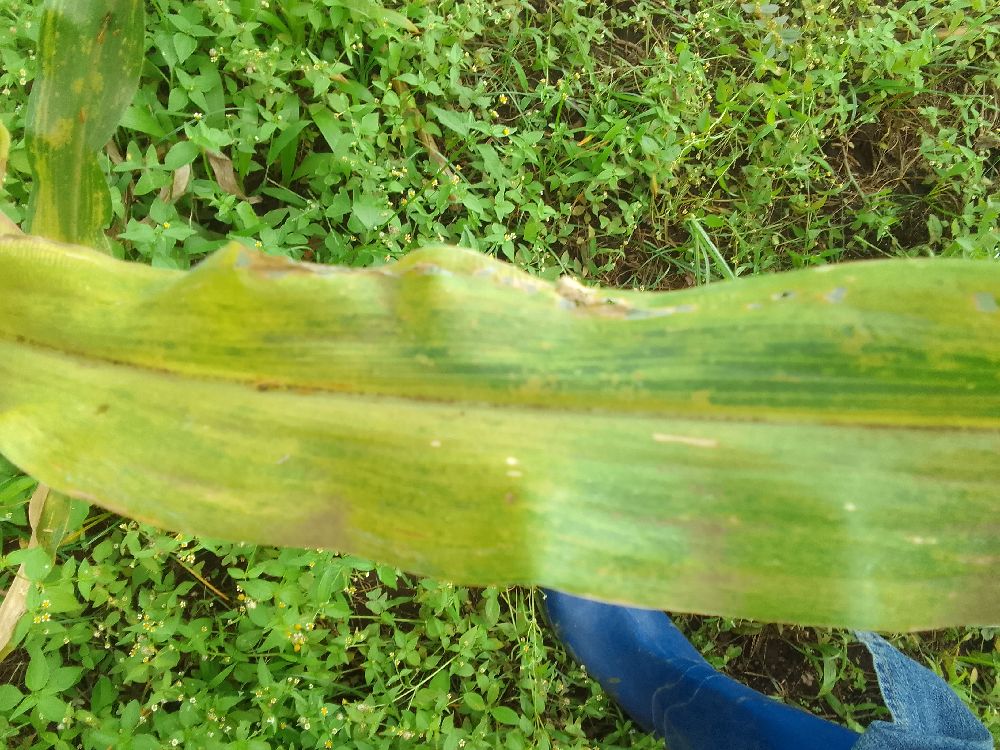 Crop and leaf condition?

maize, maize lethal necrosis
